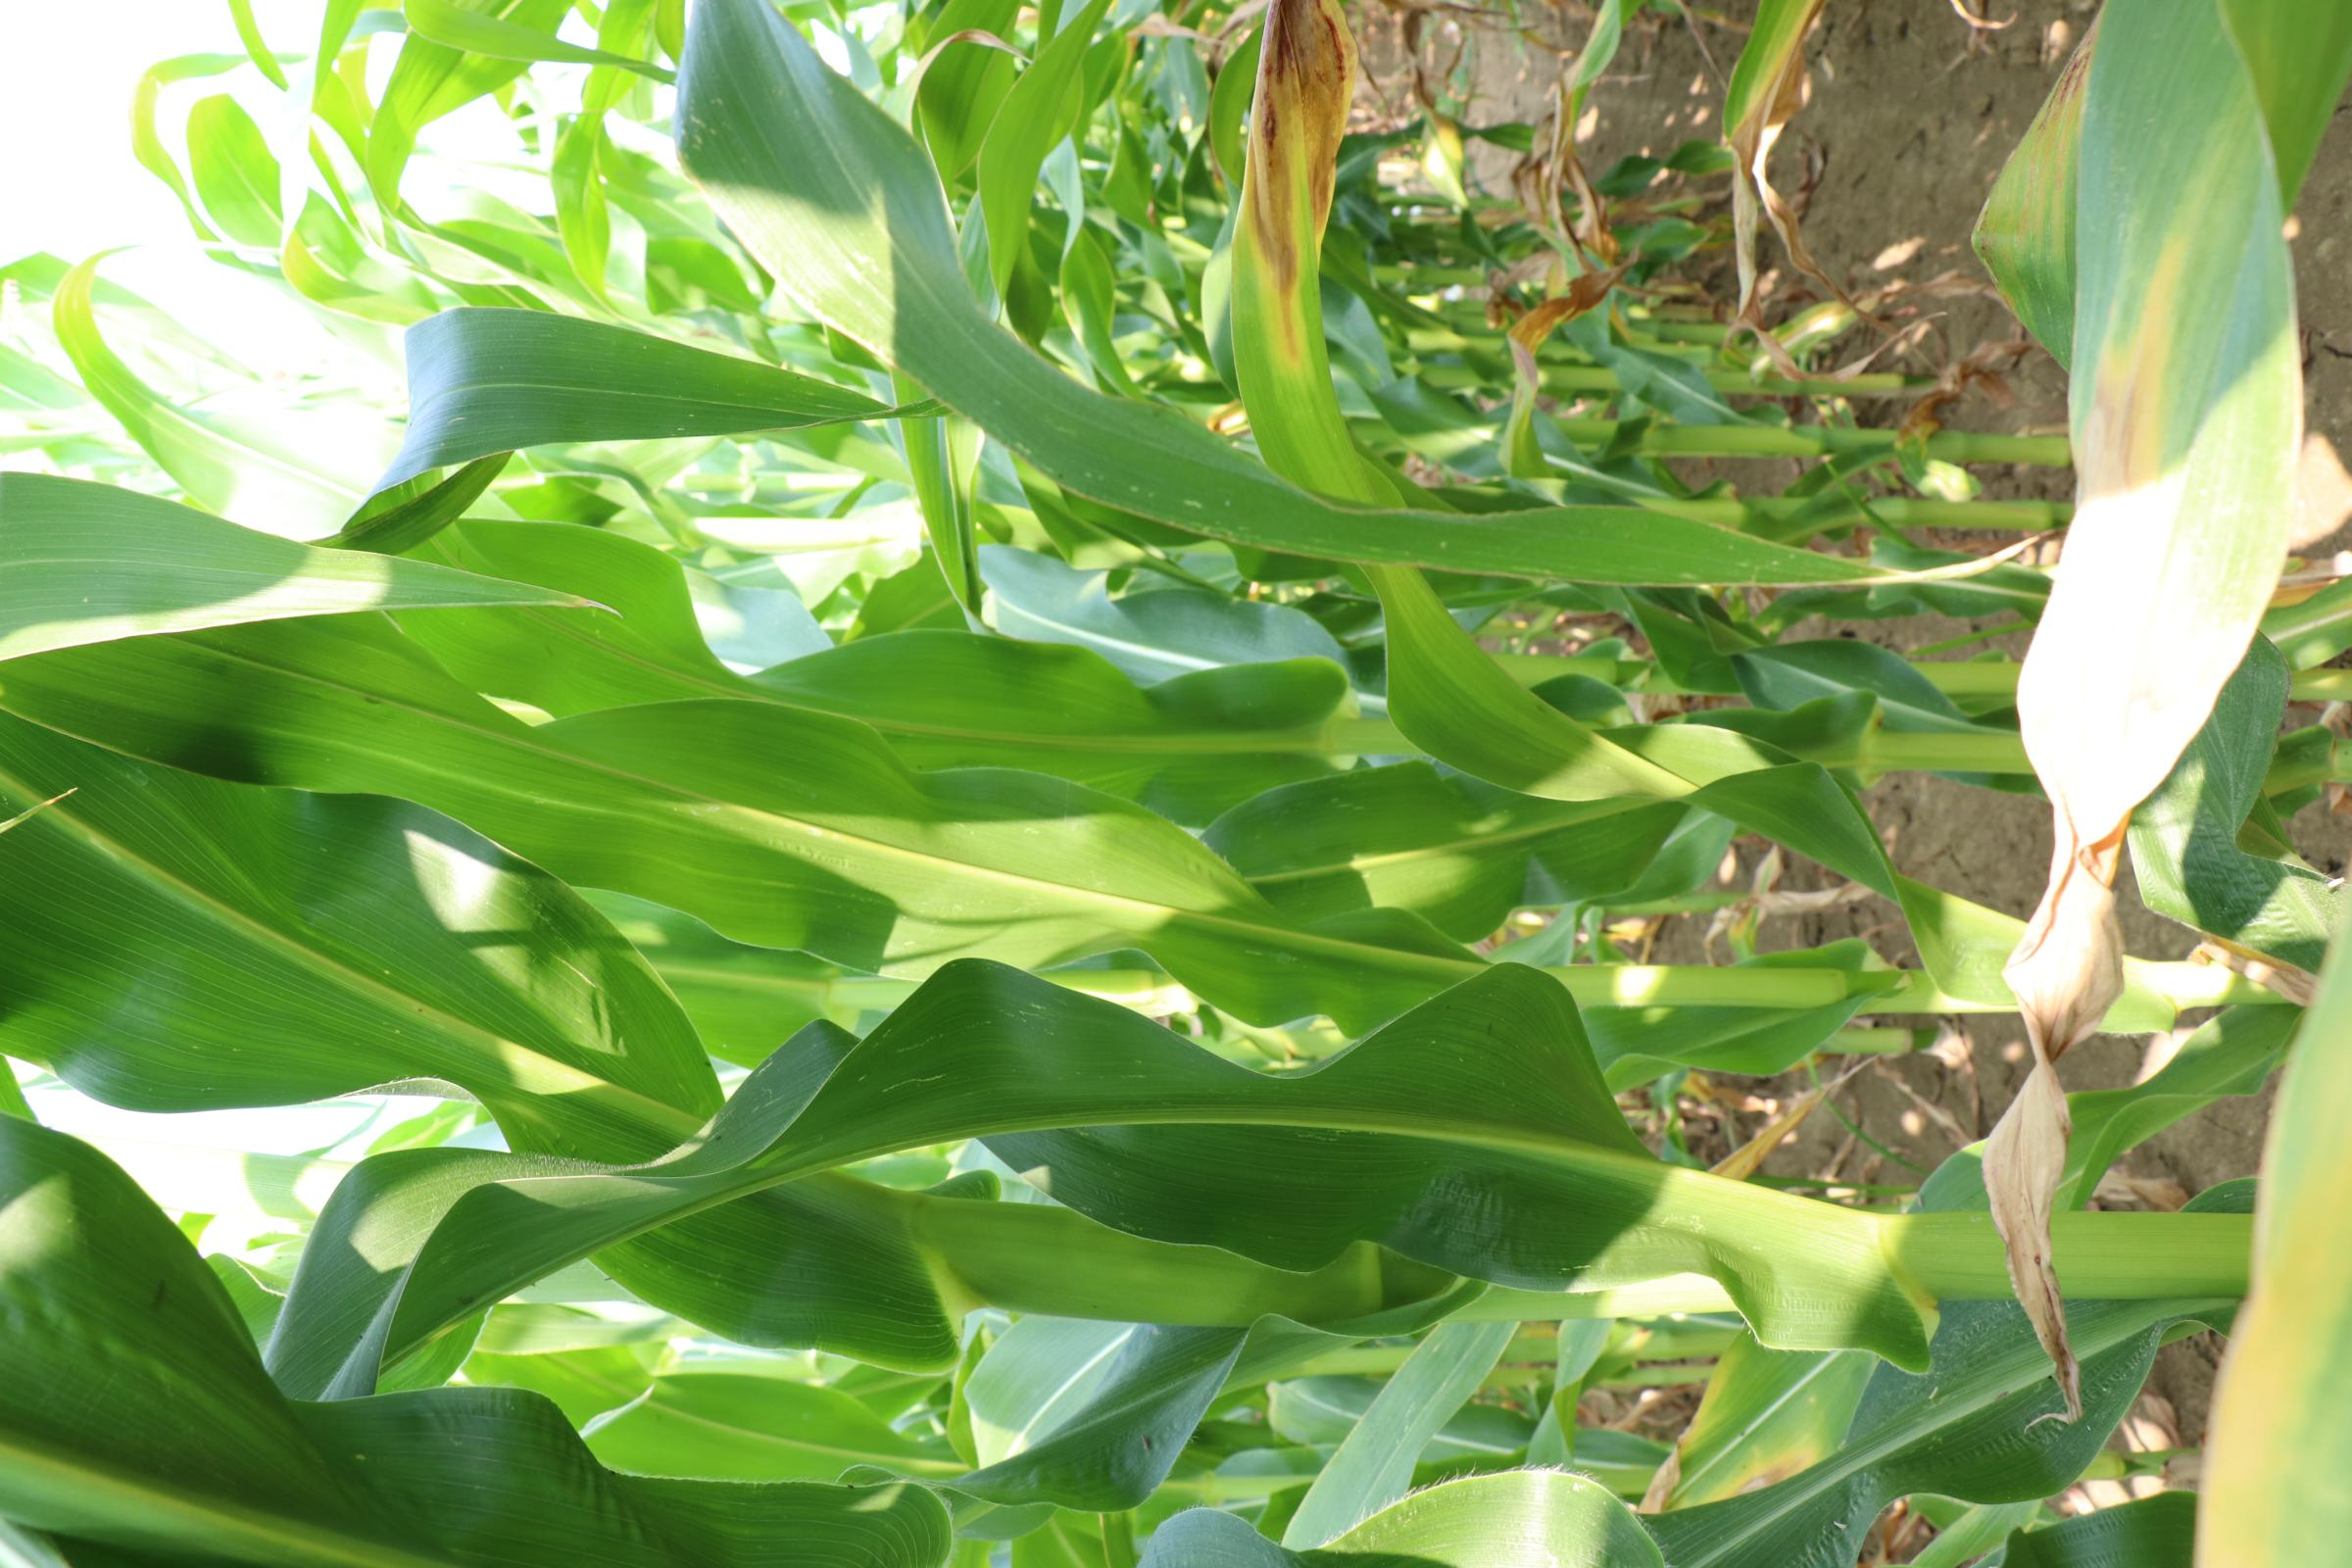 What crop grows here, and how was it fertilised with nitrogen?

maize, reduced nitrogen fertilisation
